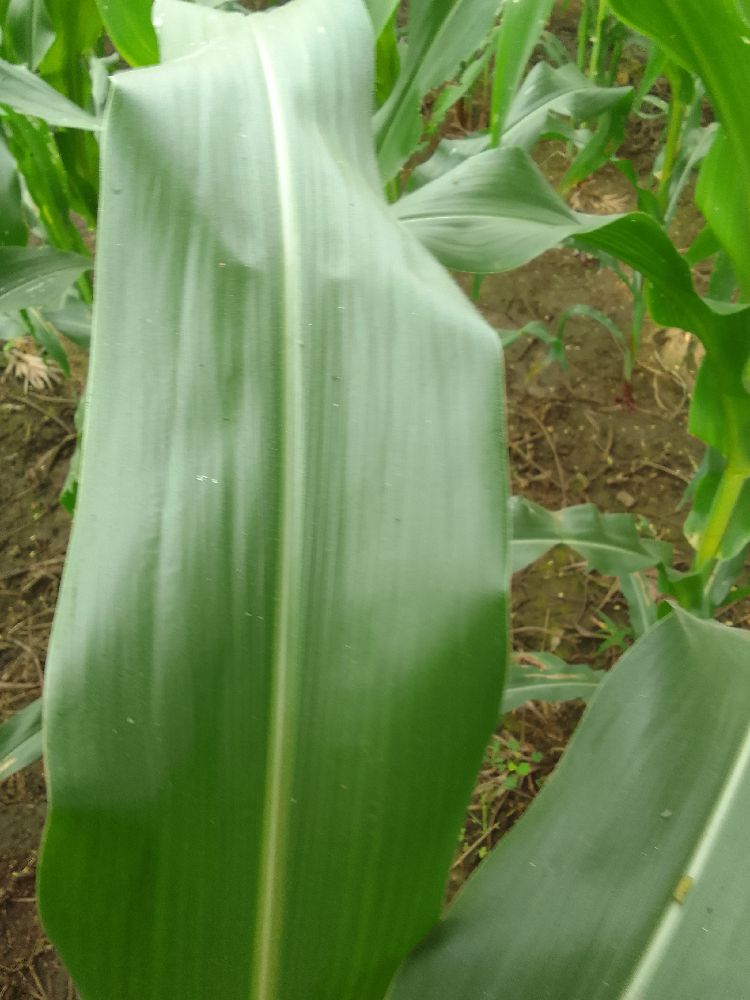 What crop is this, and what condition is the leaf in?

maize, healthy
